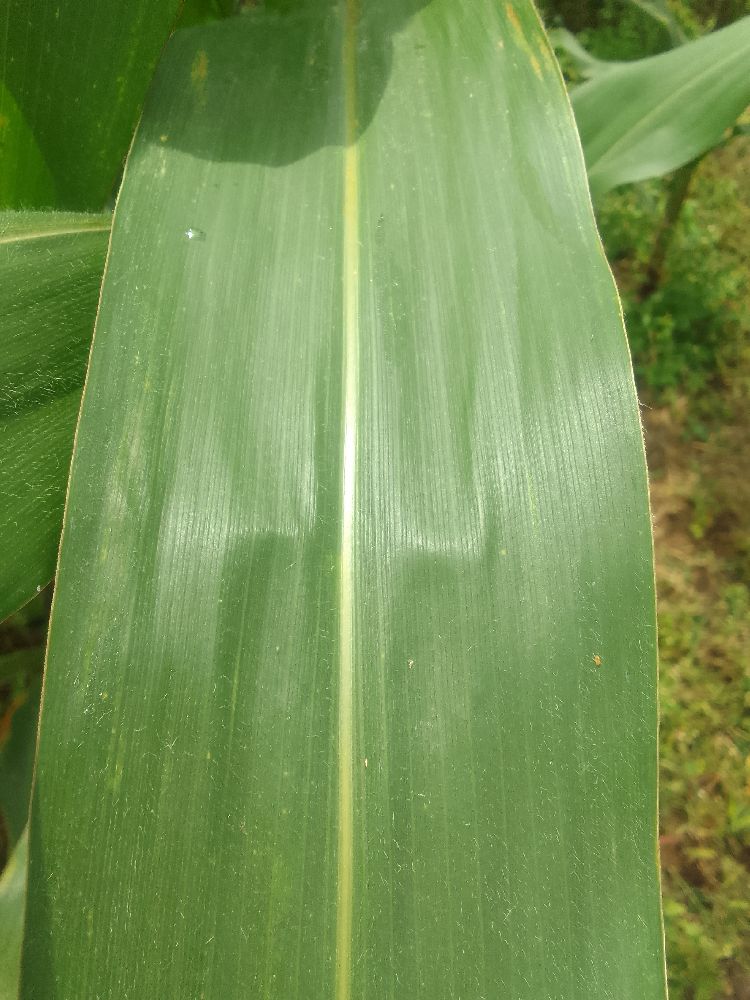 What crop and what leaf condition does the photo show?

maize, healthy
